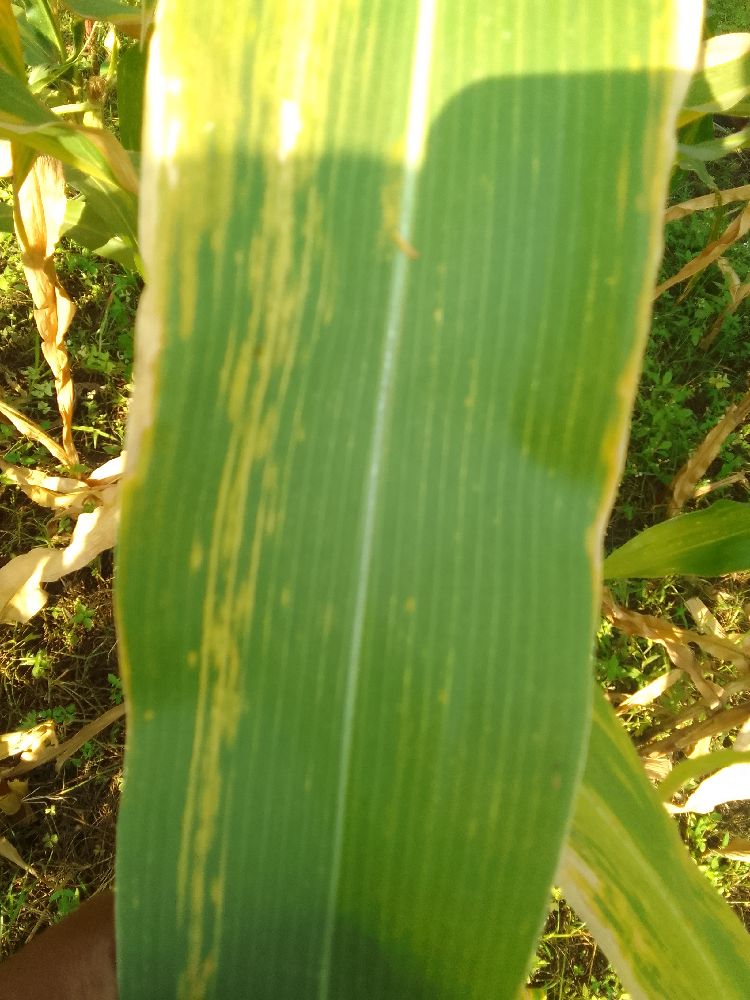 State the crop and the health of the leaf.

maize, maize lethal necrosis
